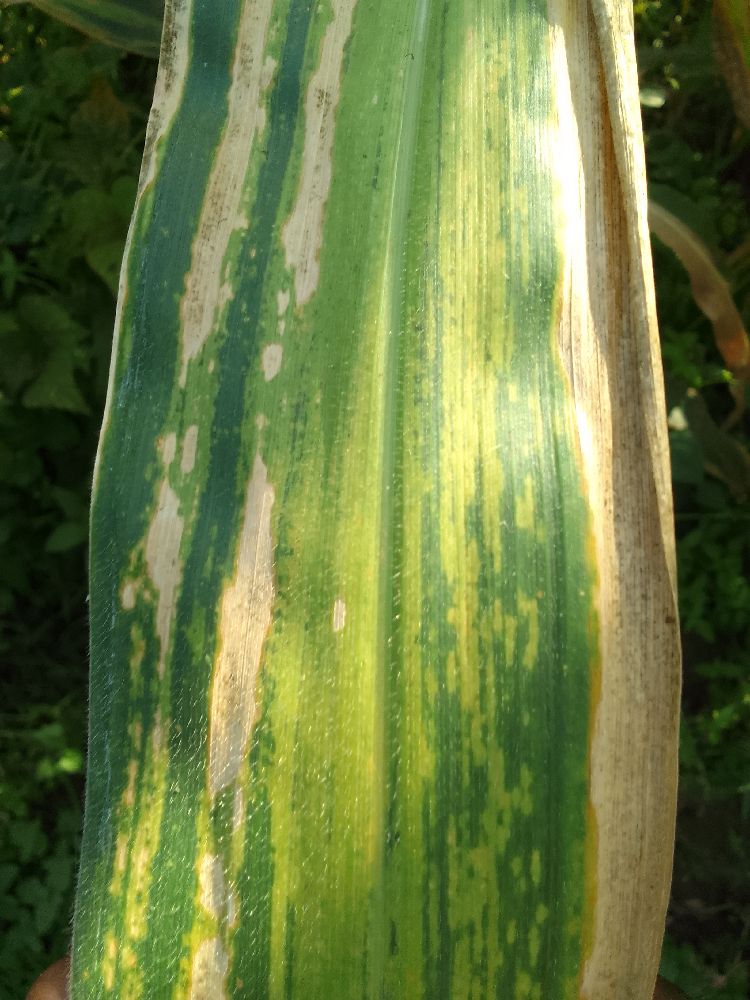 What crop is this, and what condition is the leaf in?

maize, maize lethal necrosis
